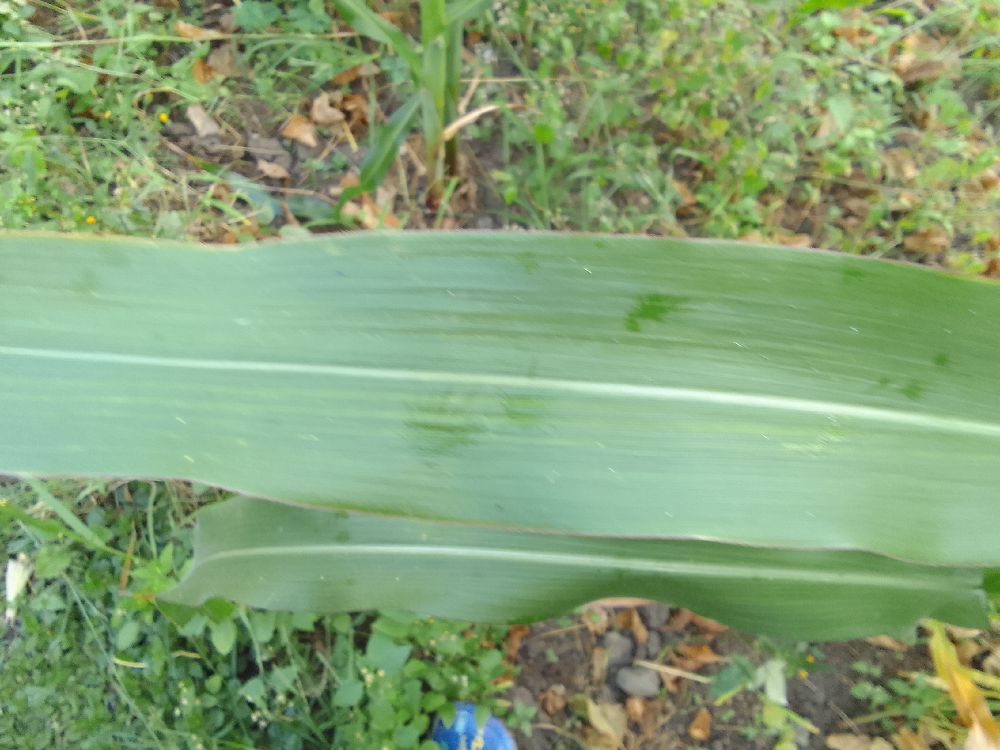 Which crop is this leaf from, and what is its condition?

maize, healthy
